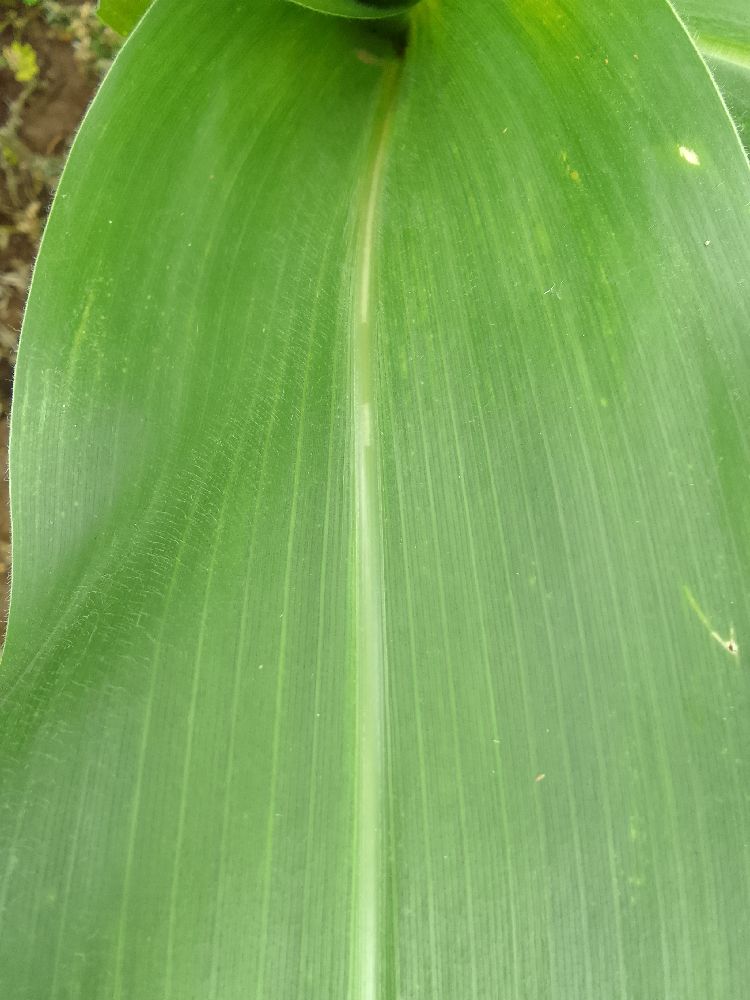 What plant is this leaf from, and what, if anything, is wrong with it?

maize, healthy
